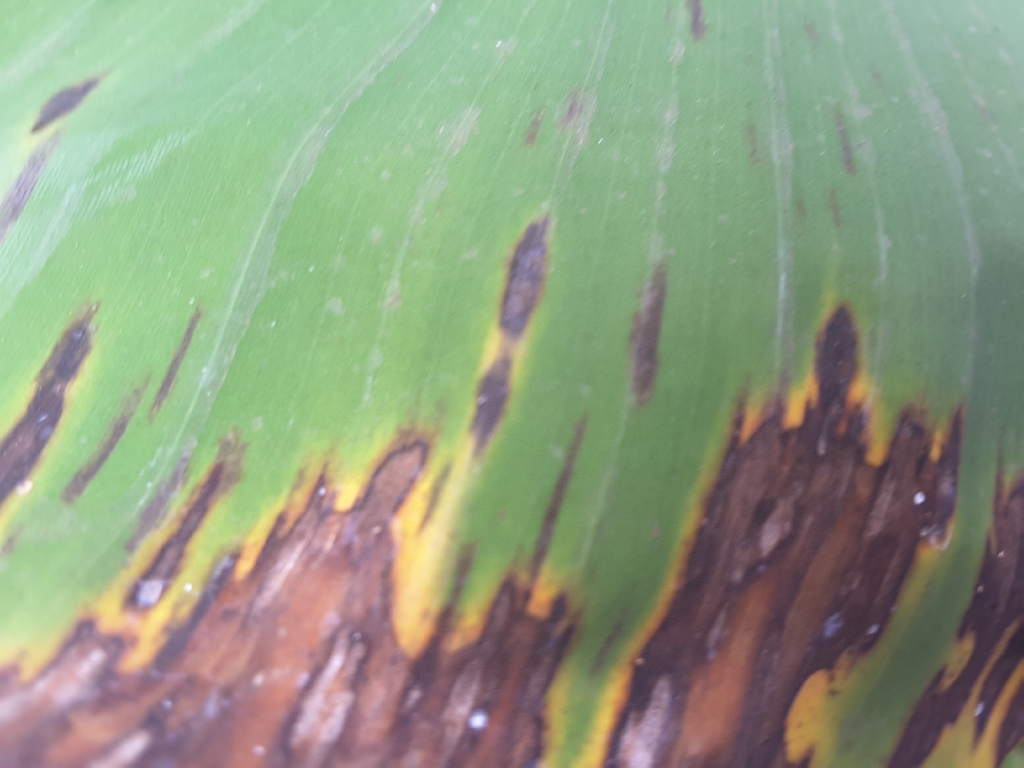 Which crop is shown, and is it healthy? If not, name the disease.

banana, black sigatoka
